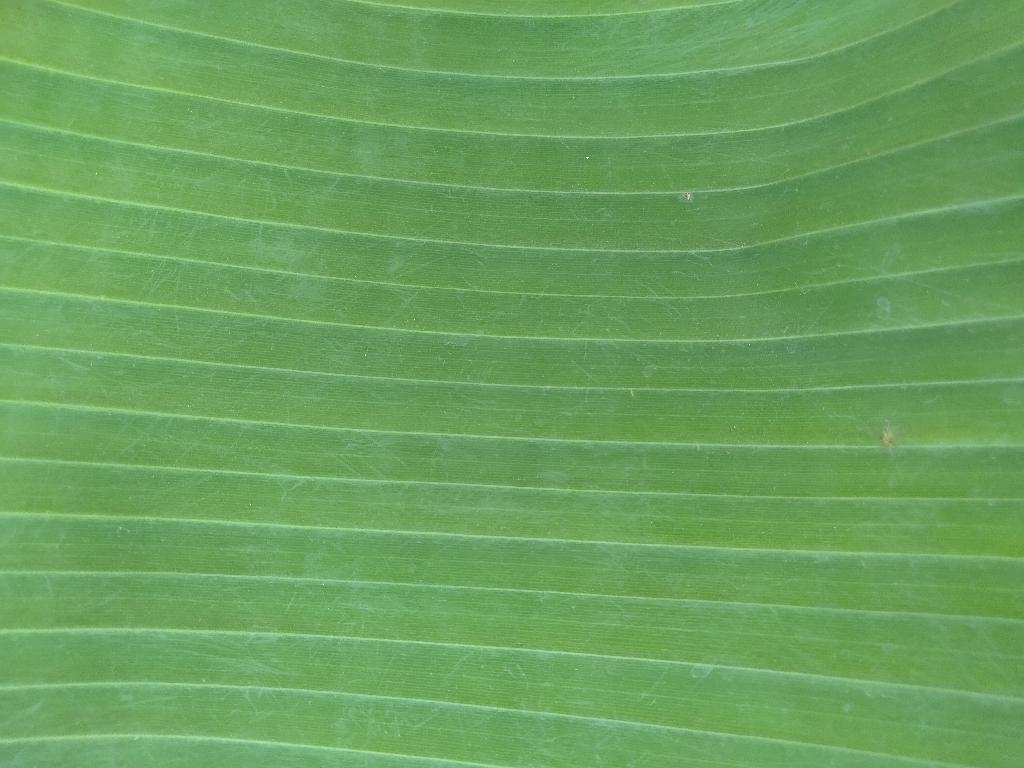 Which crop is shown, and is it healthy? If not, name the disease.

banana, healthy
